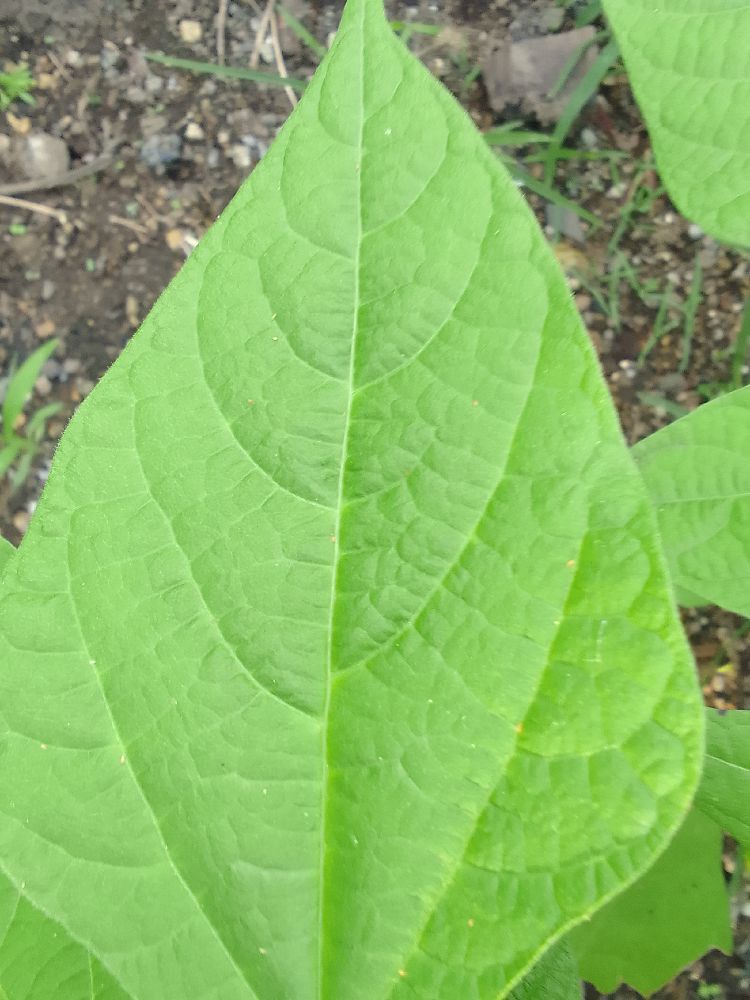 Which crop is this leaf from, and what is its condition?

common bean, healthy
